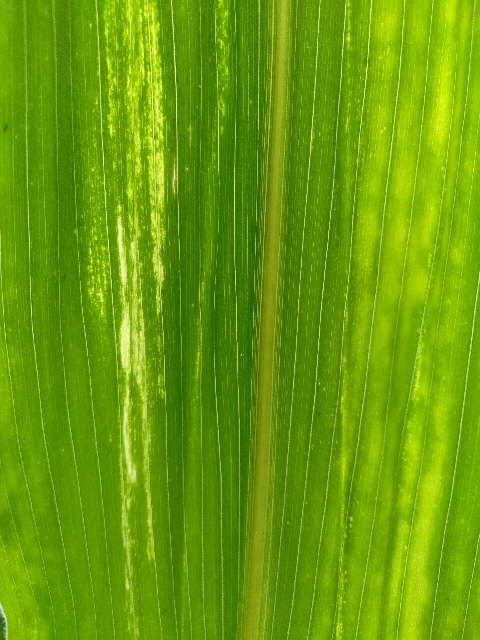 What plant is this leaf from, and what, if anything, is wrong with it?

maize, maize lethal necrosis
